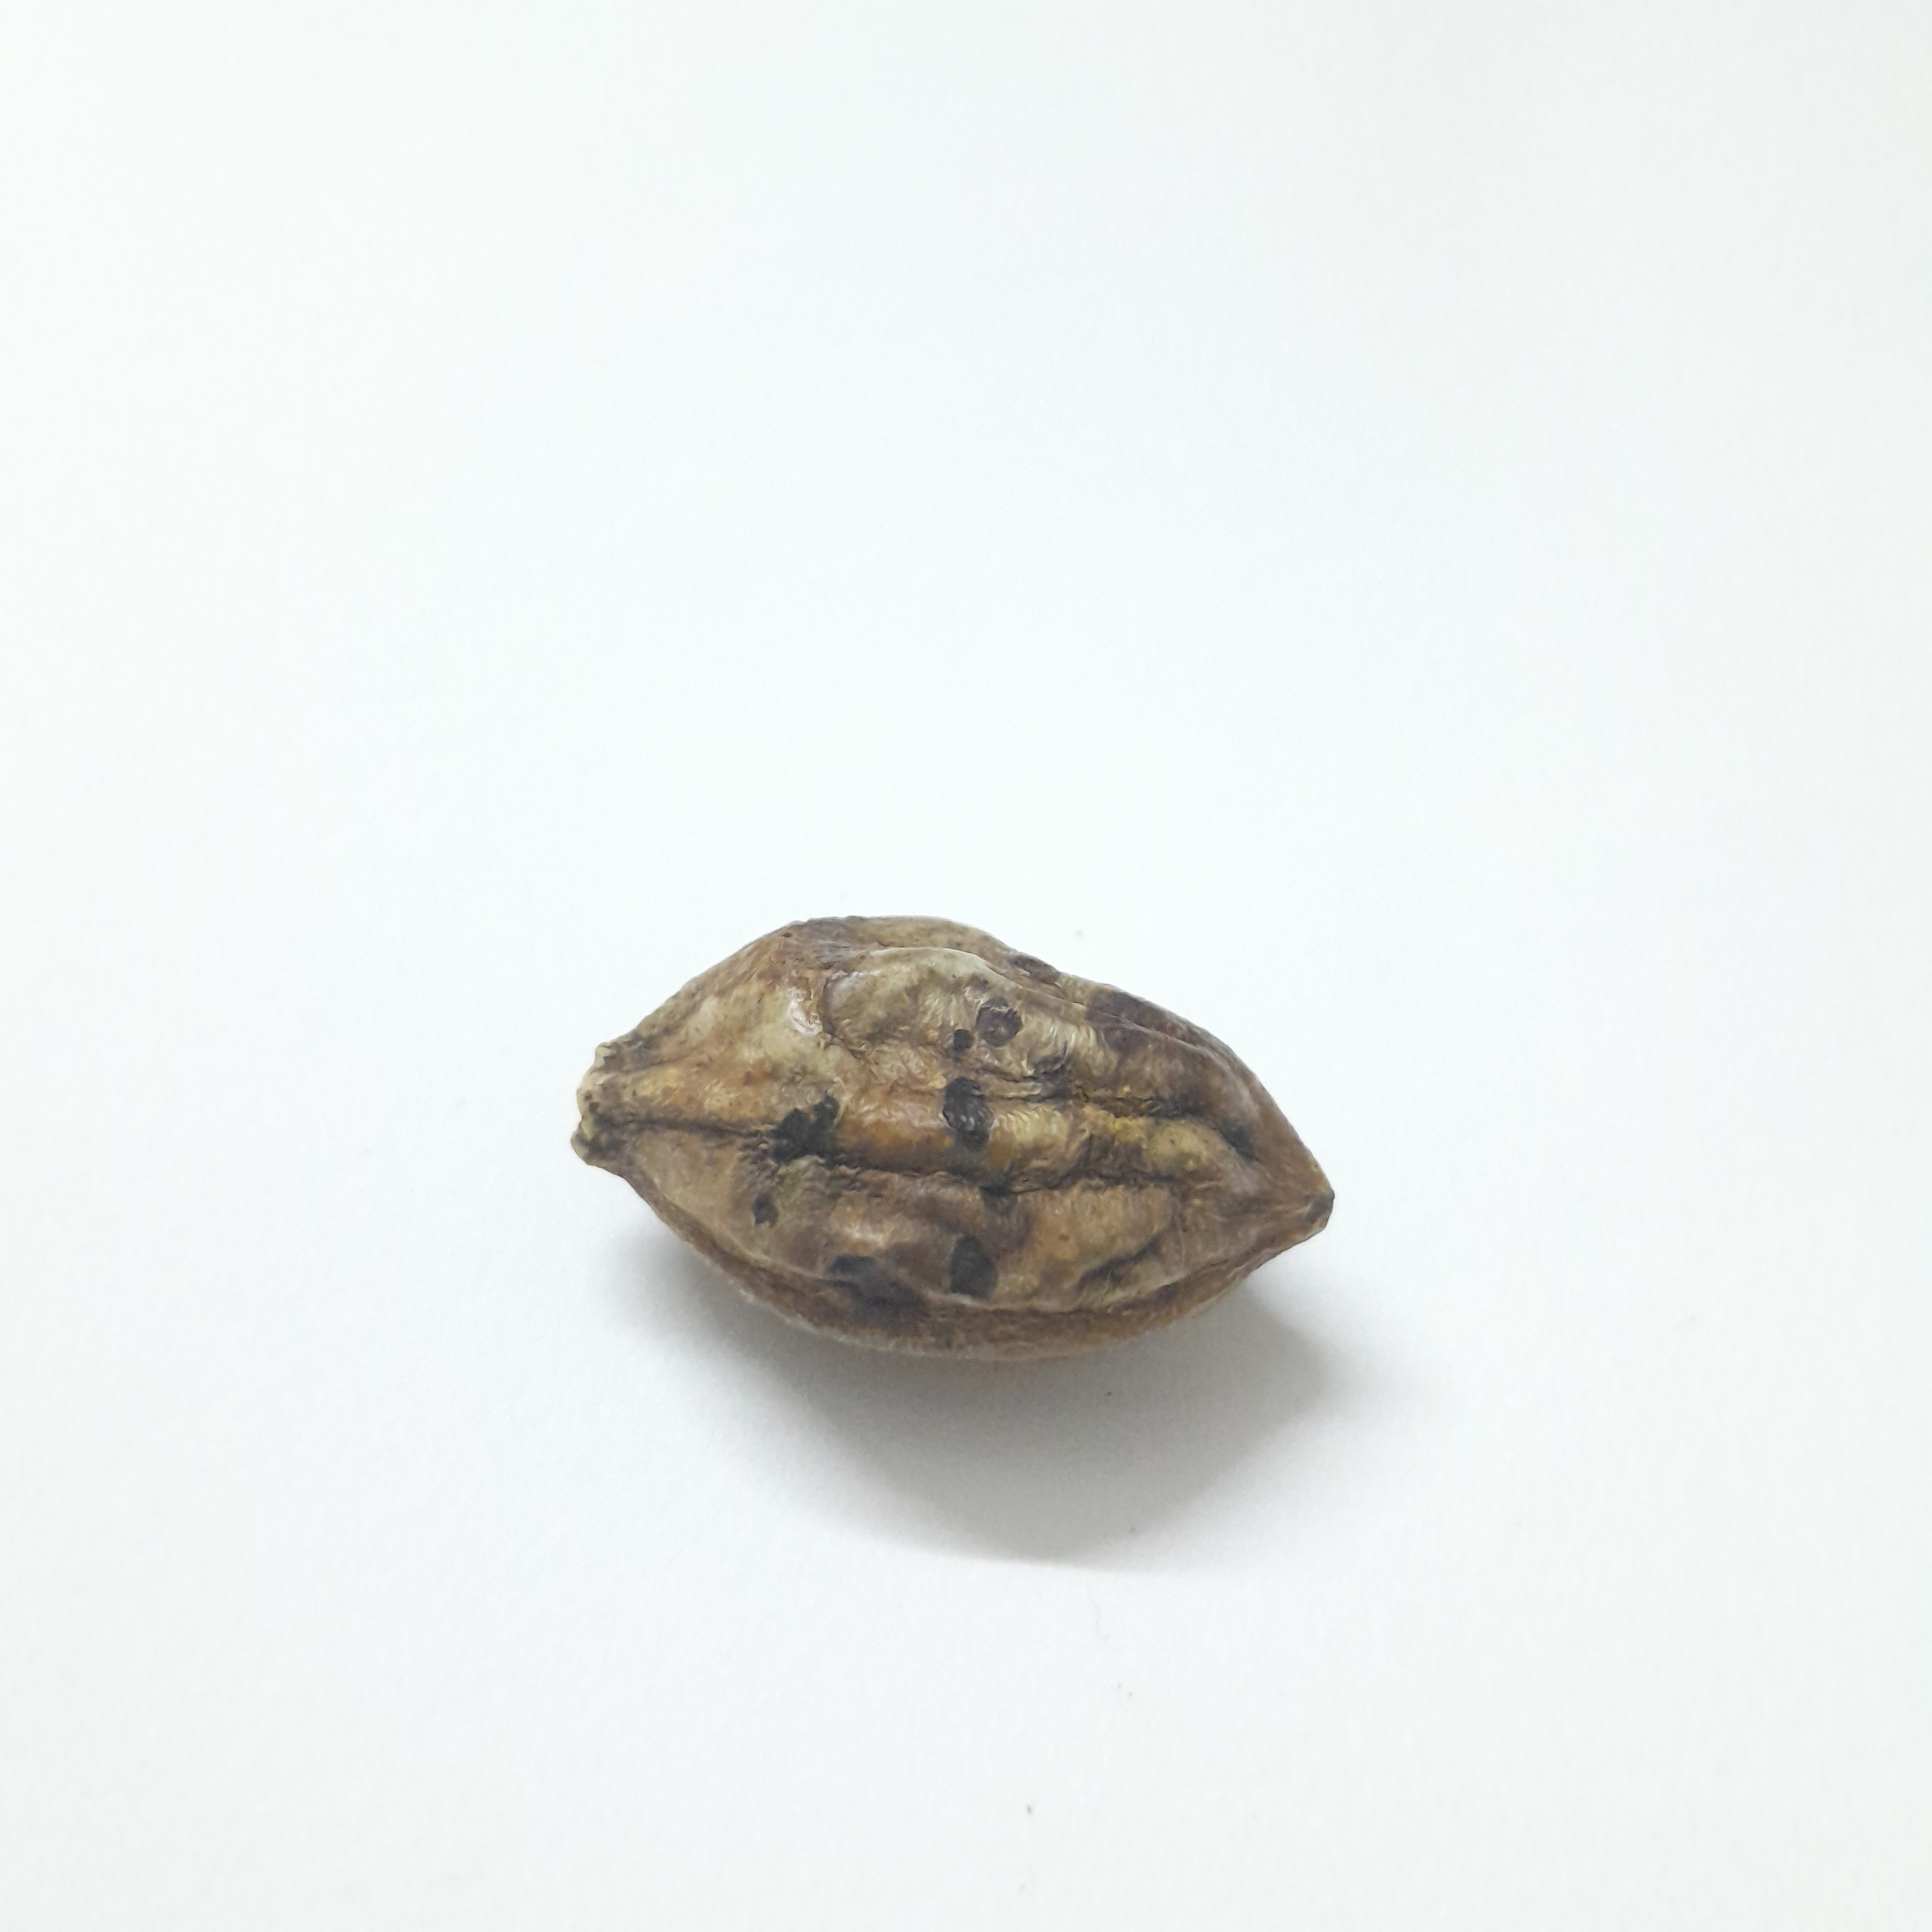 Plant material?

hirdaa
